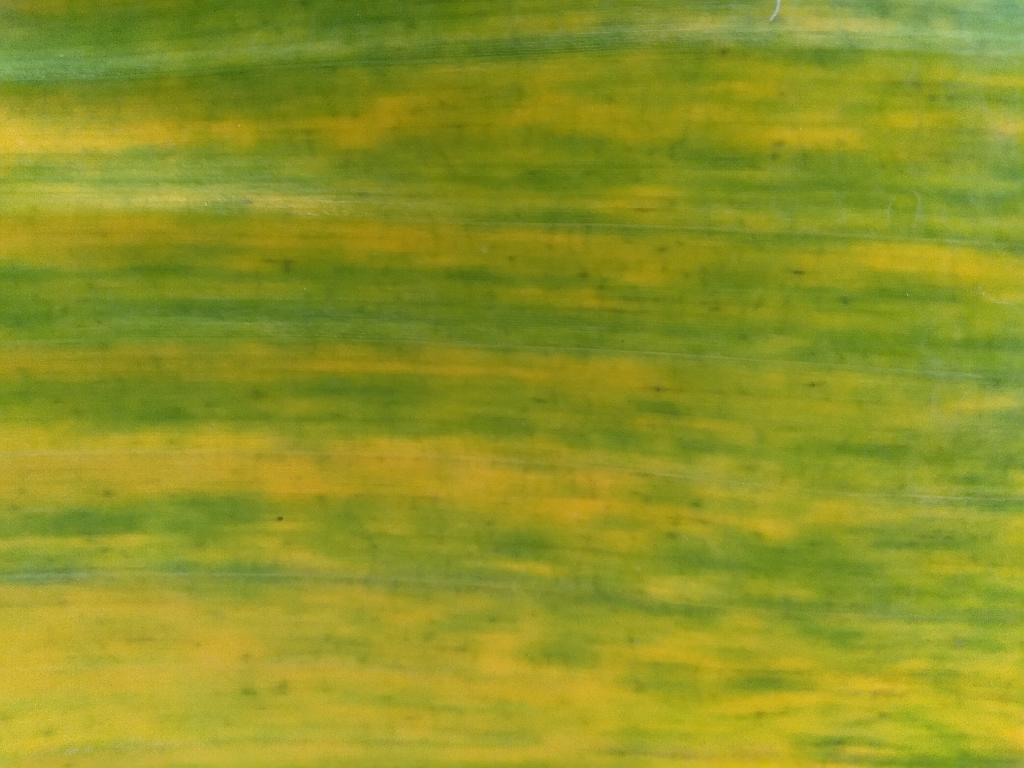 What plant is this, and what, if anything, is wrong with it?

banana, fusarium wilt race 1
